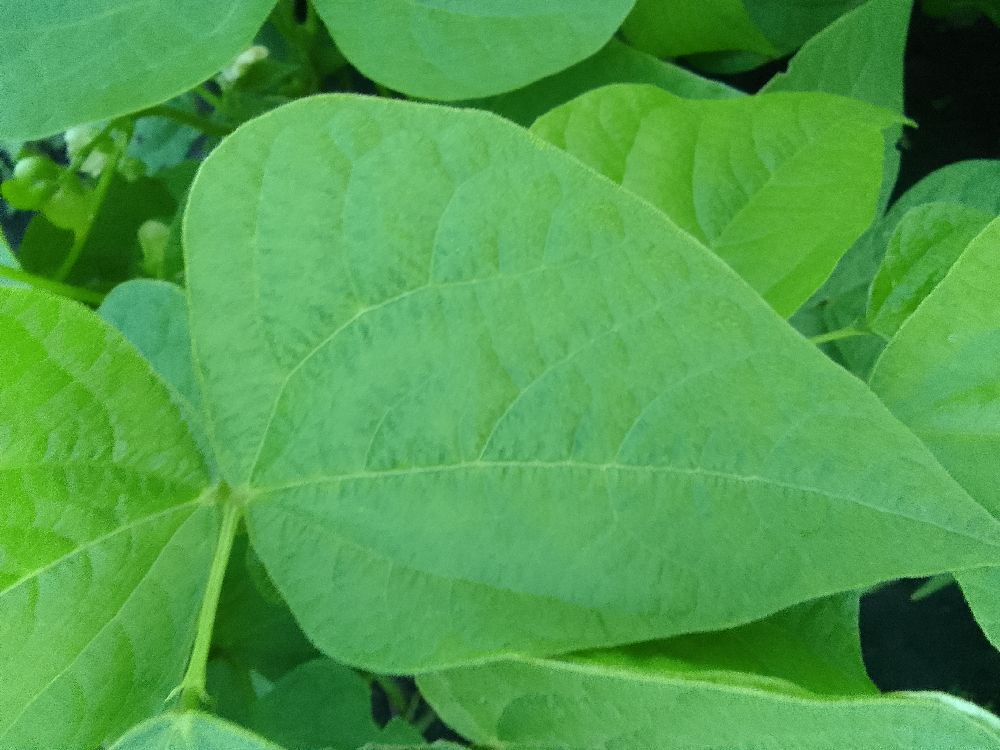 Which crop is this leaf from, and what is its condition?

common bean, healthy
